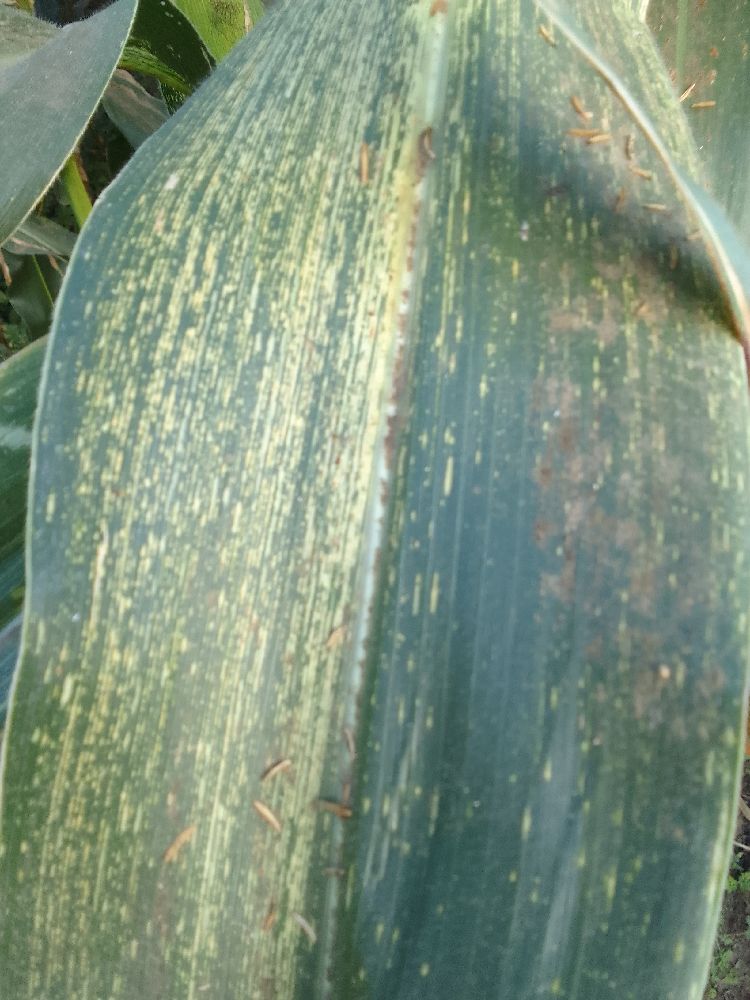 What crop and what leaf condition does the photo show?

maize, maize streak virus
